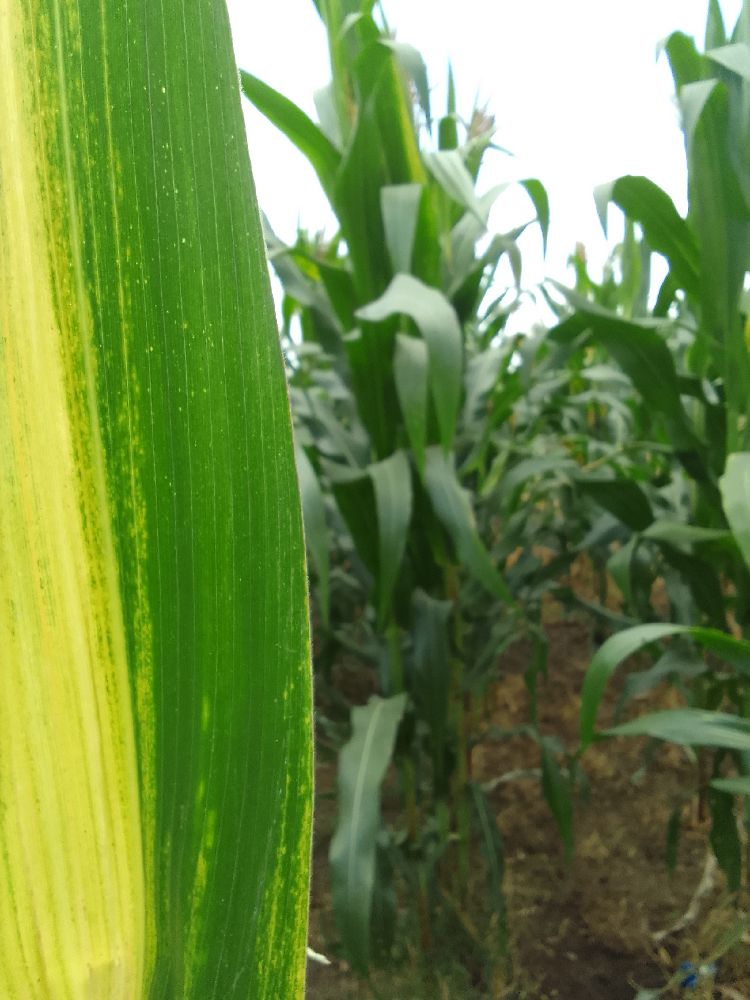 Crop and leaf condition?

maize, maize lethal necrosis
